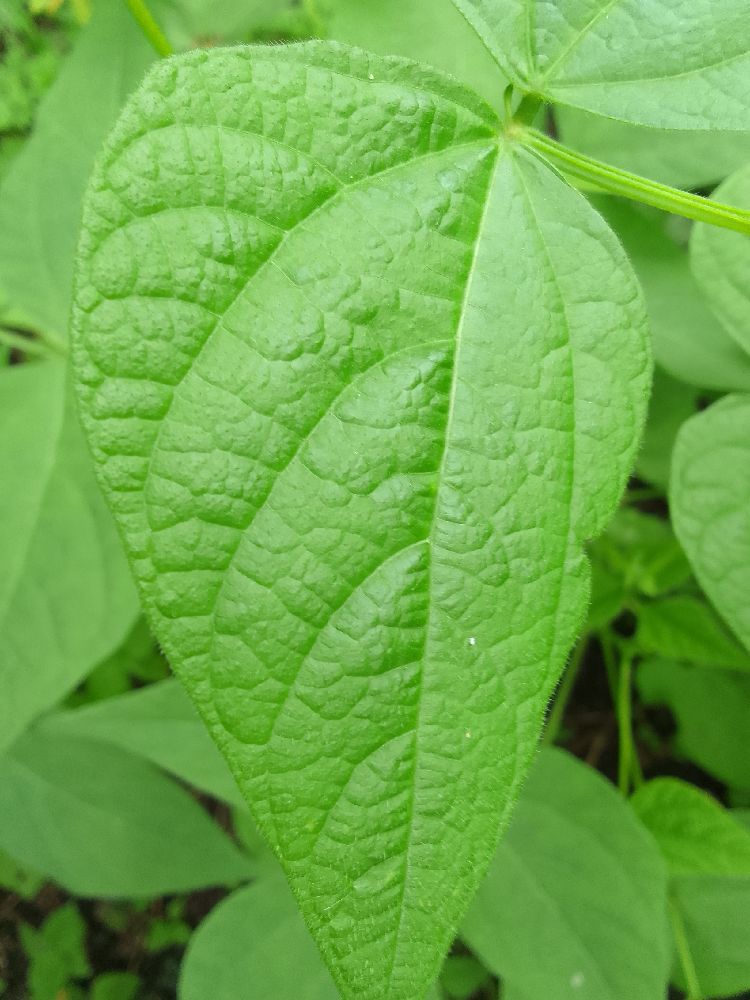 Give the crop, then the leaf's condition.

common bean, healthy
